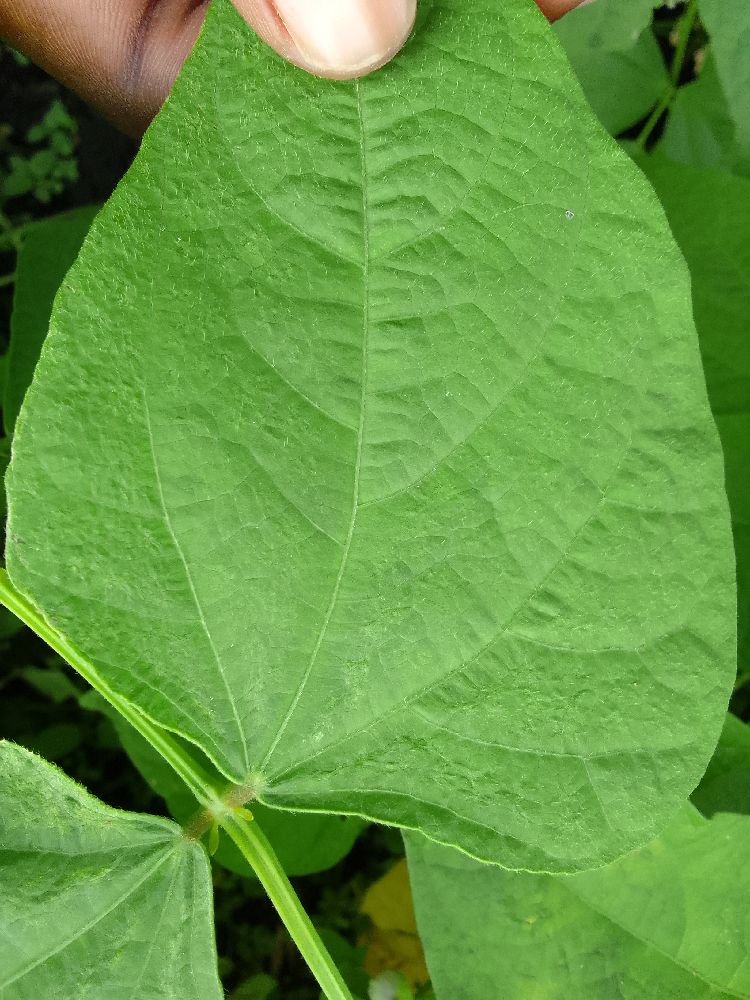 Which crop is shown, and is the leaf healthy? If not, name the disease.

common bean, healthy
